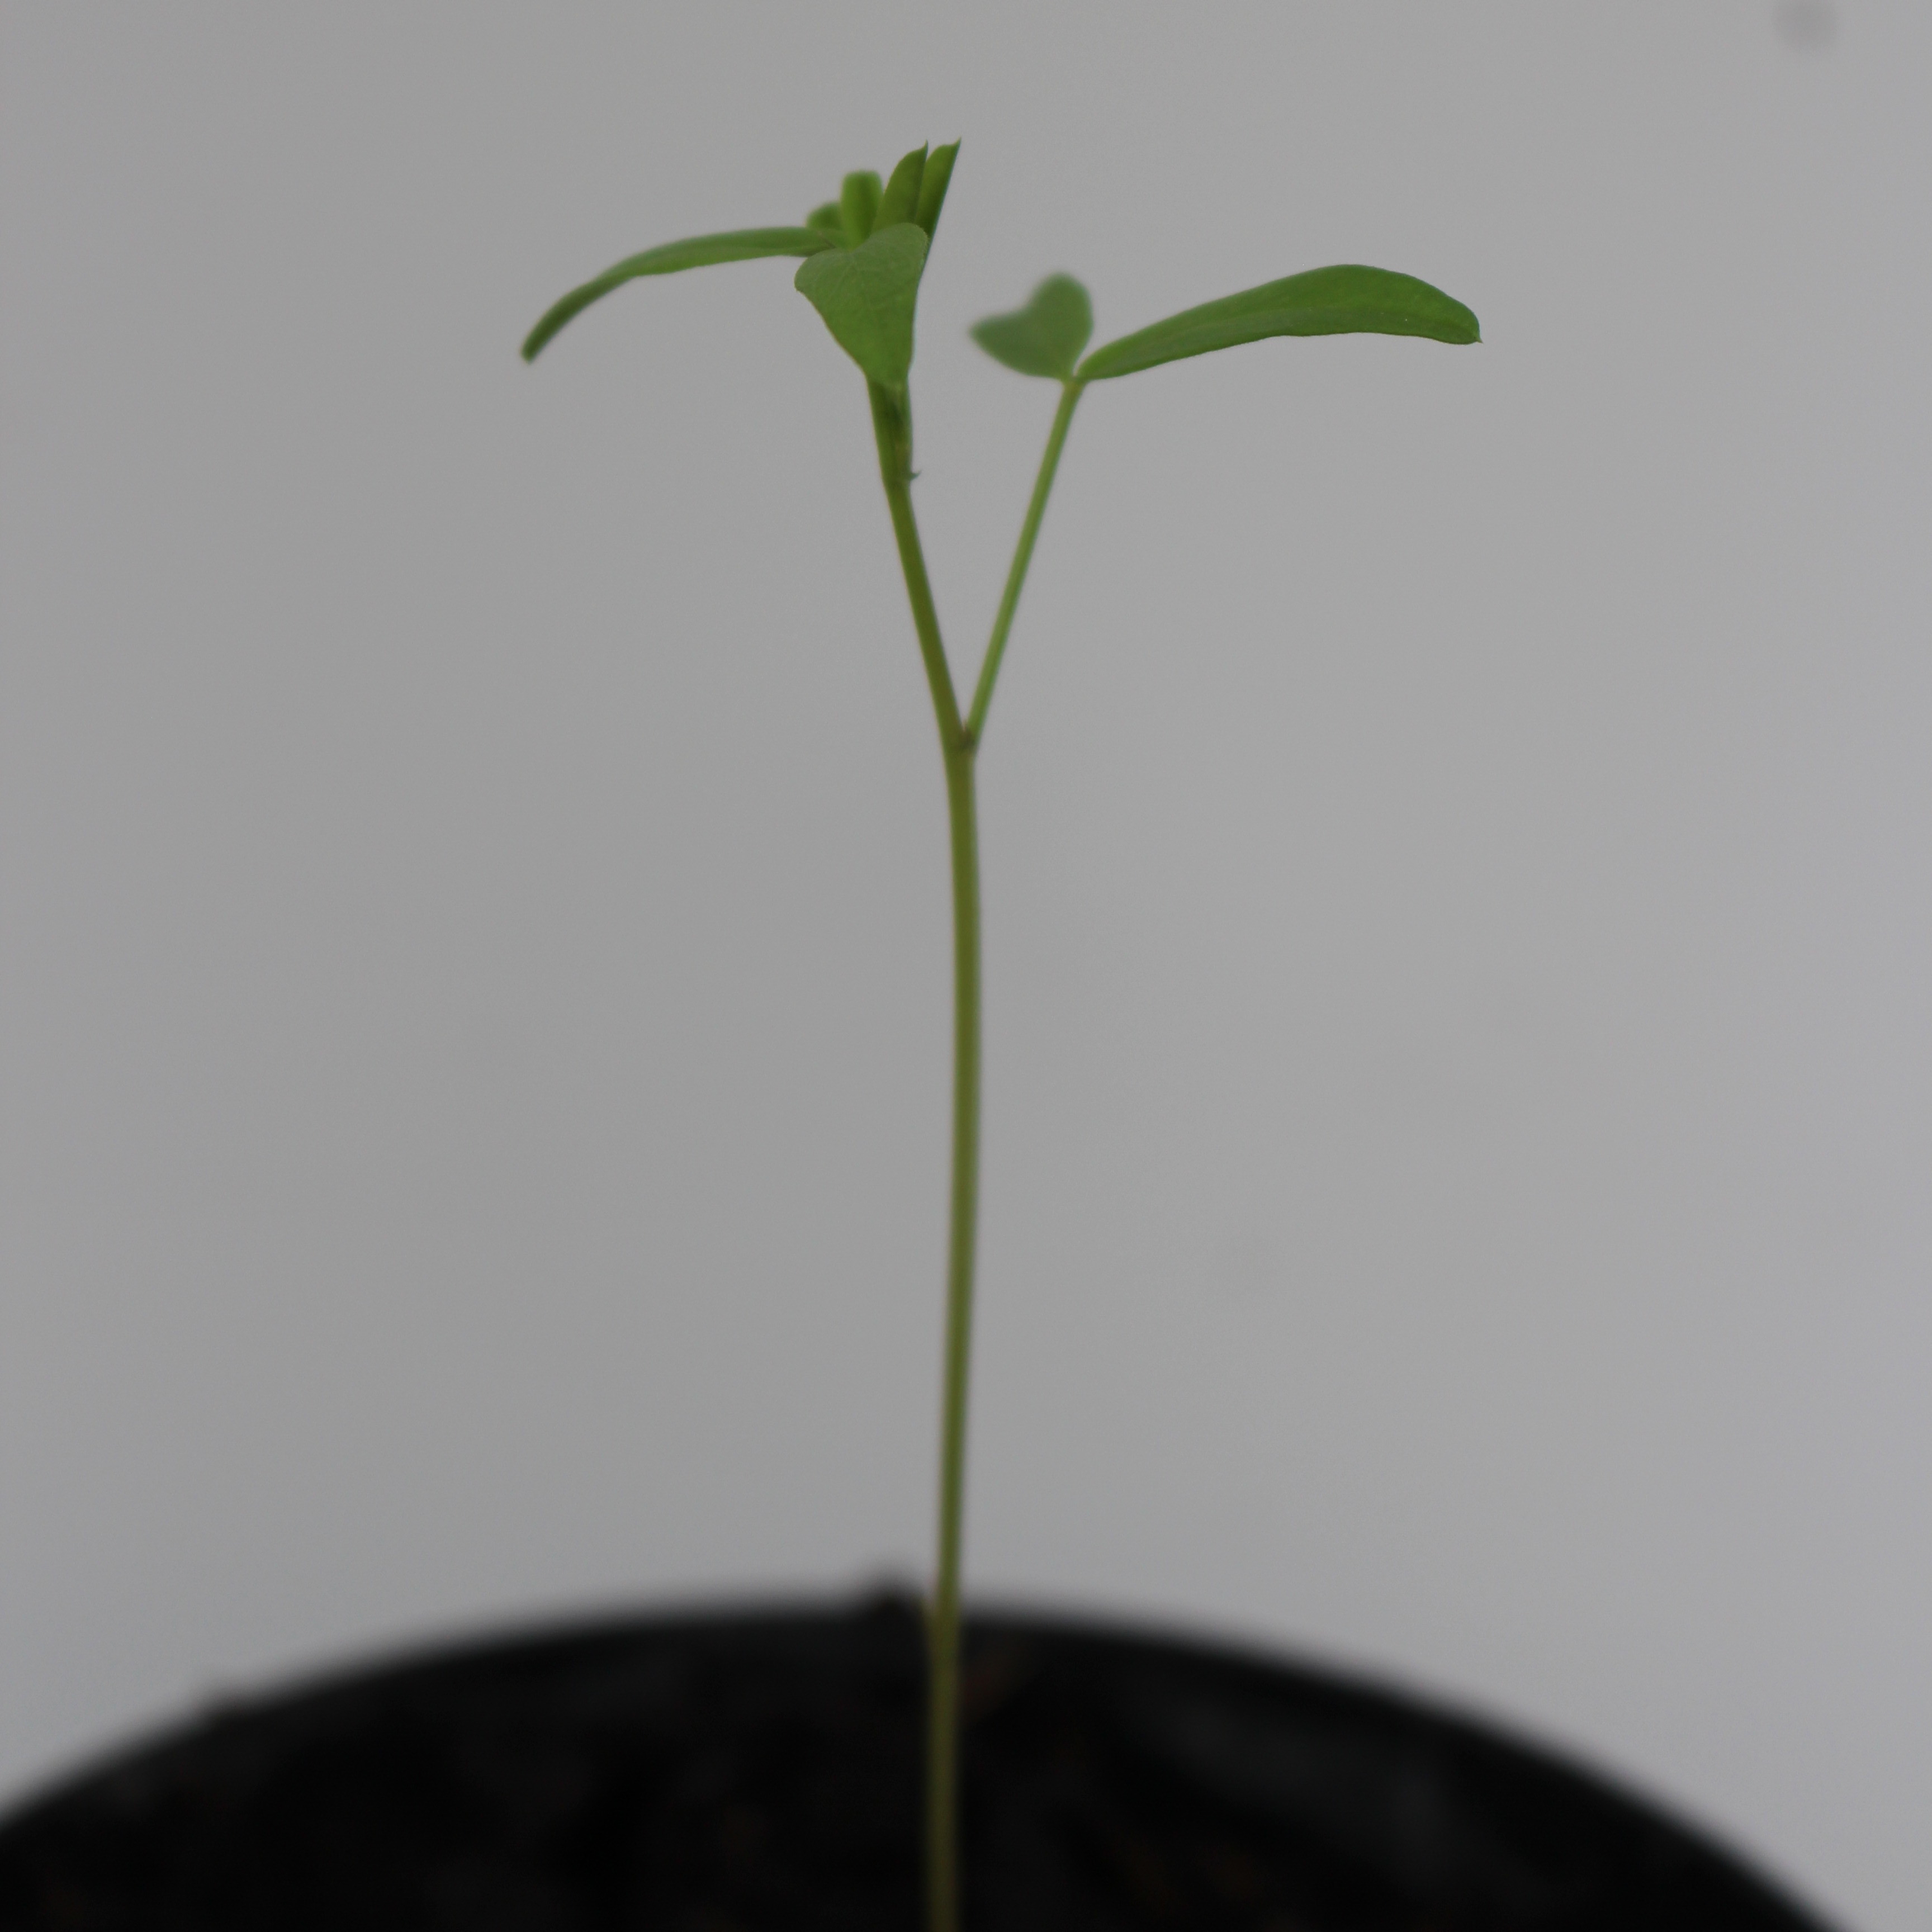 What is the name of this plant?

Vicia sativa
